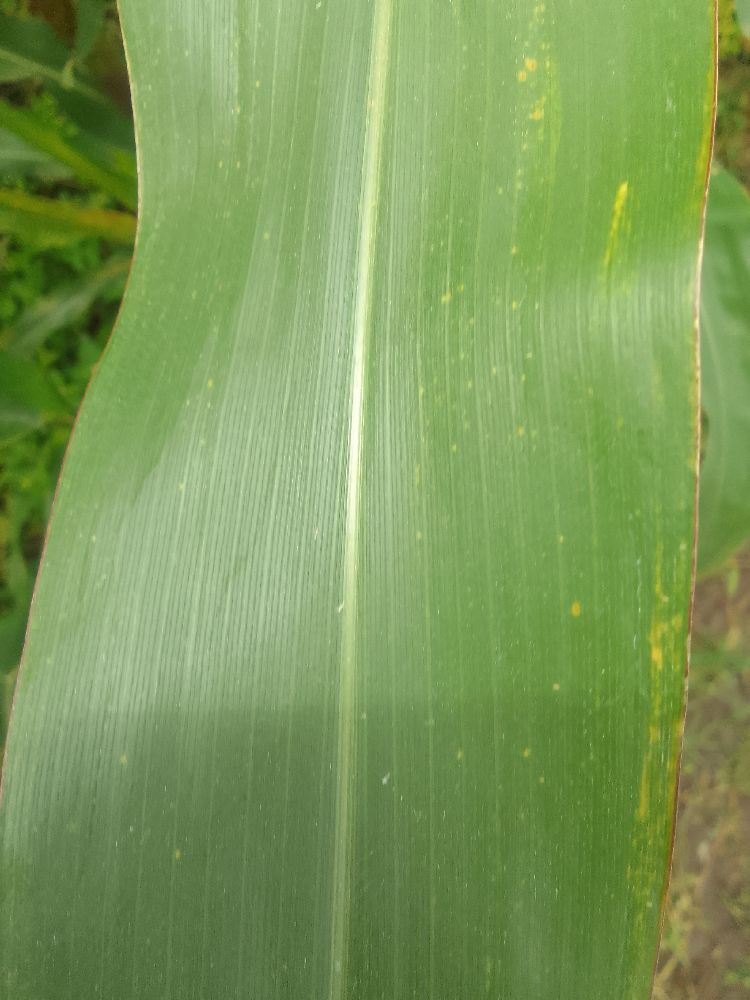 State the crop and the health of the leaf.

maize, healthy
